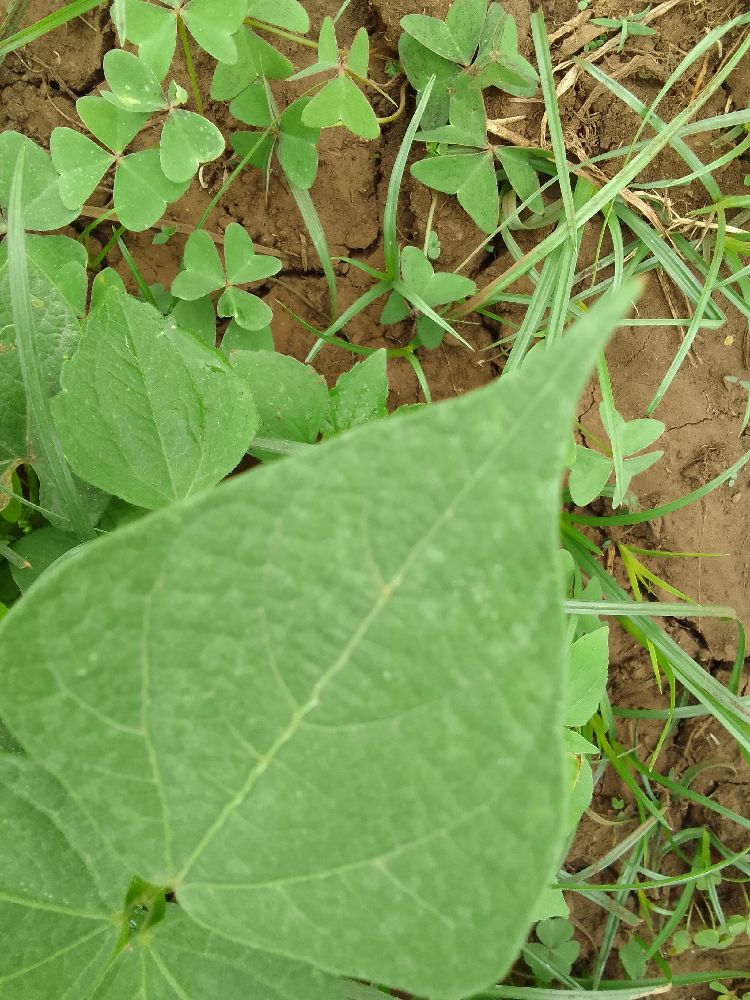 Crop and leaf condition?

common bean, healthy
